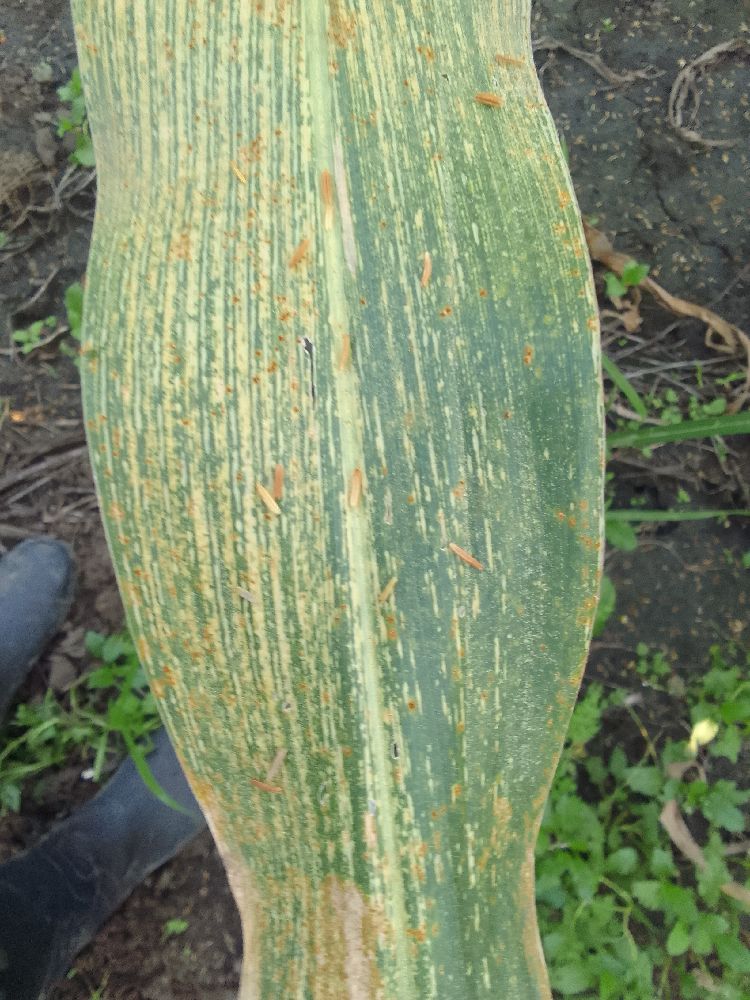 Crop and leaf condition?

maize, maize streak virus
